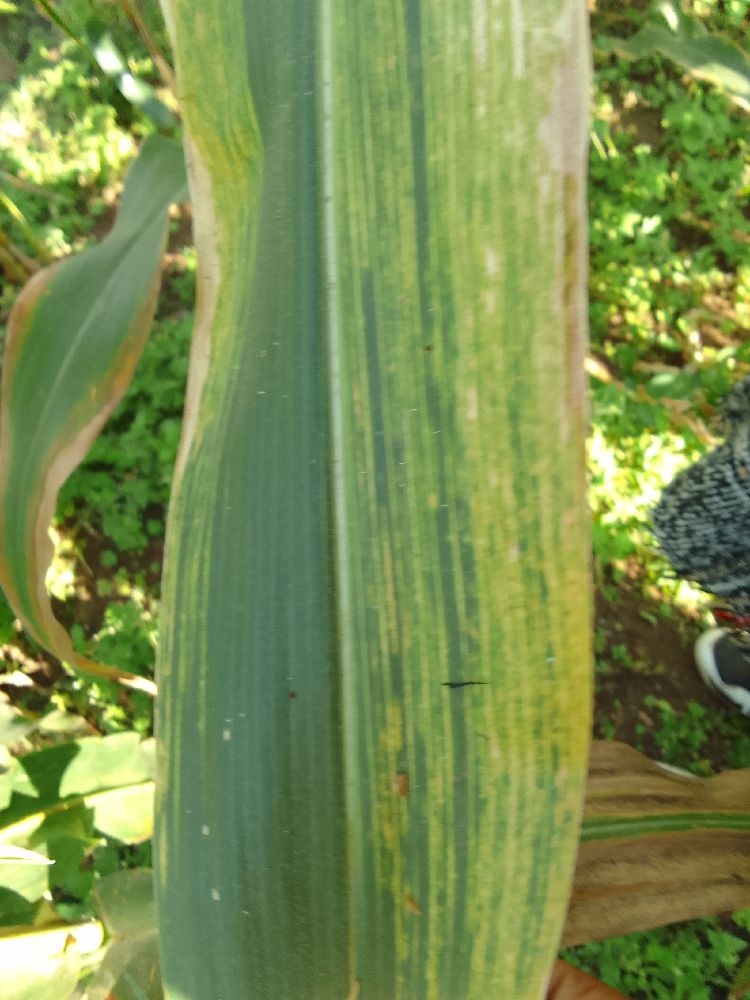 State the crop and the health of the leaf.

maize, maize lethal necrosis
